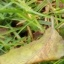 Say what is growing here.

grass
